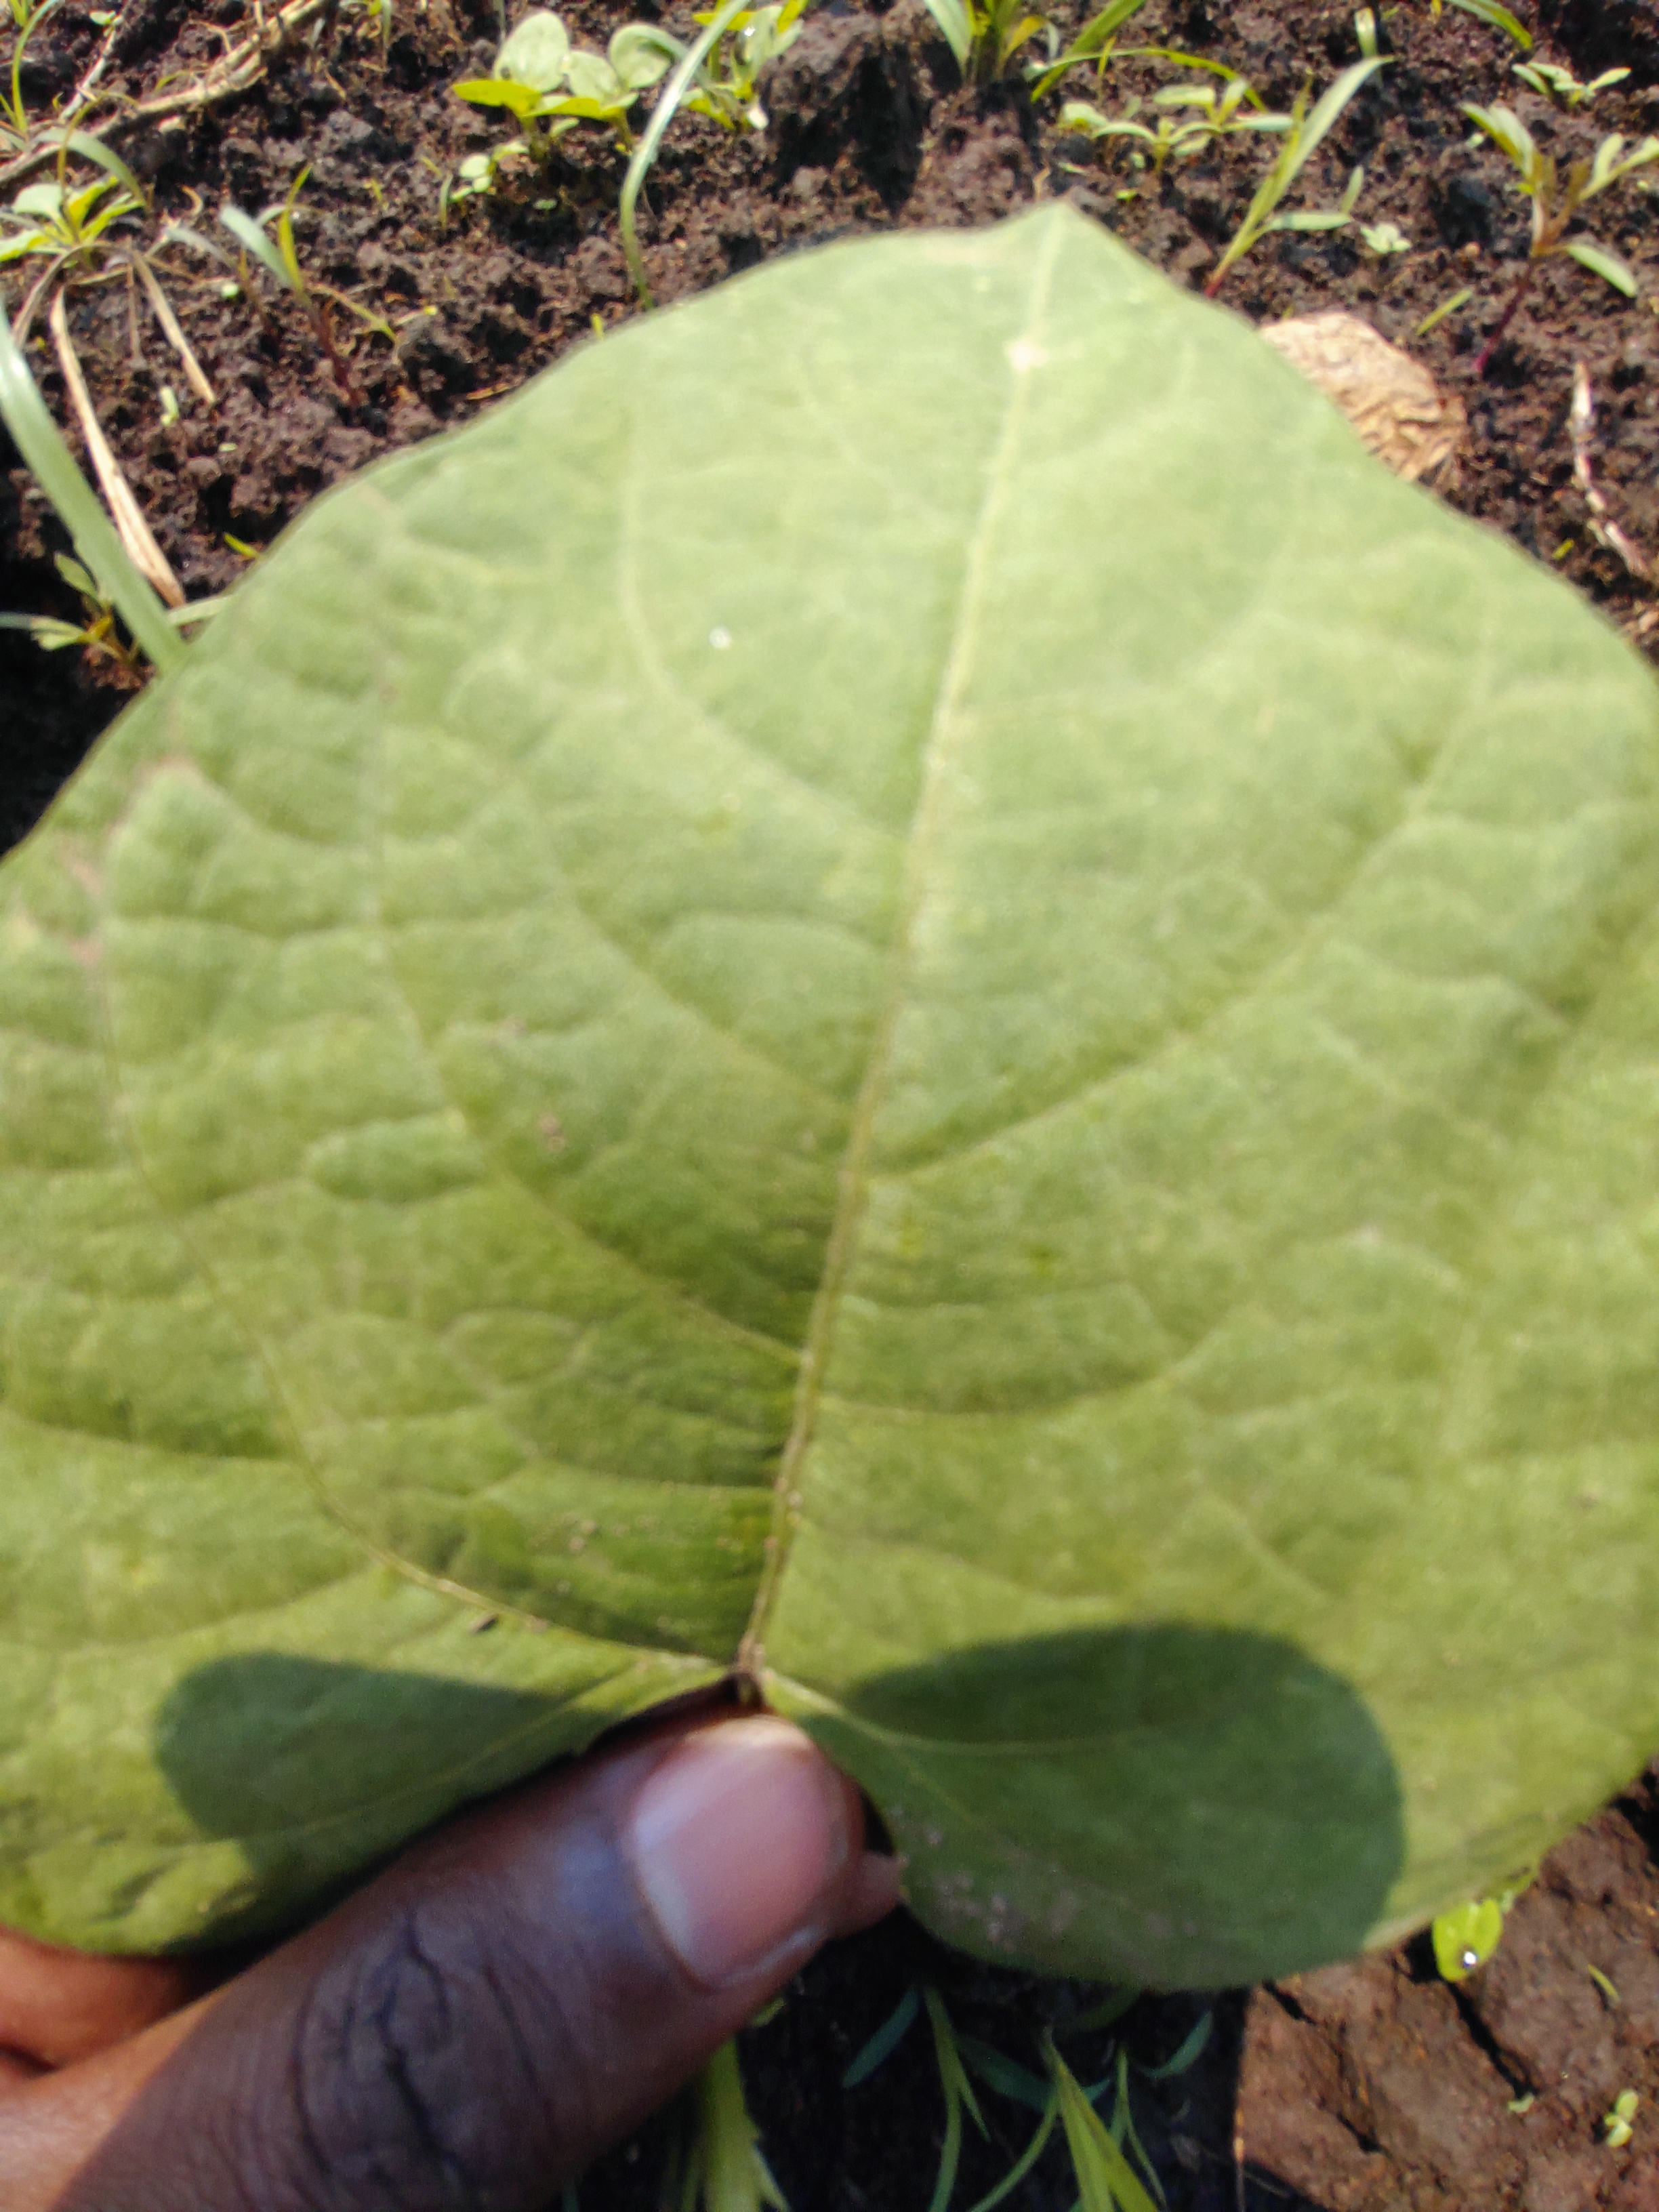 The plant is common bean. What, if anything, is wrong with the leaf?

healthy
